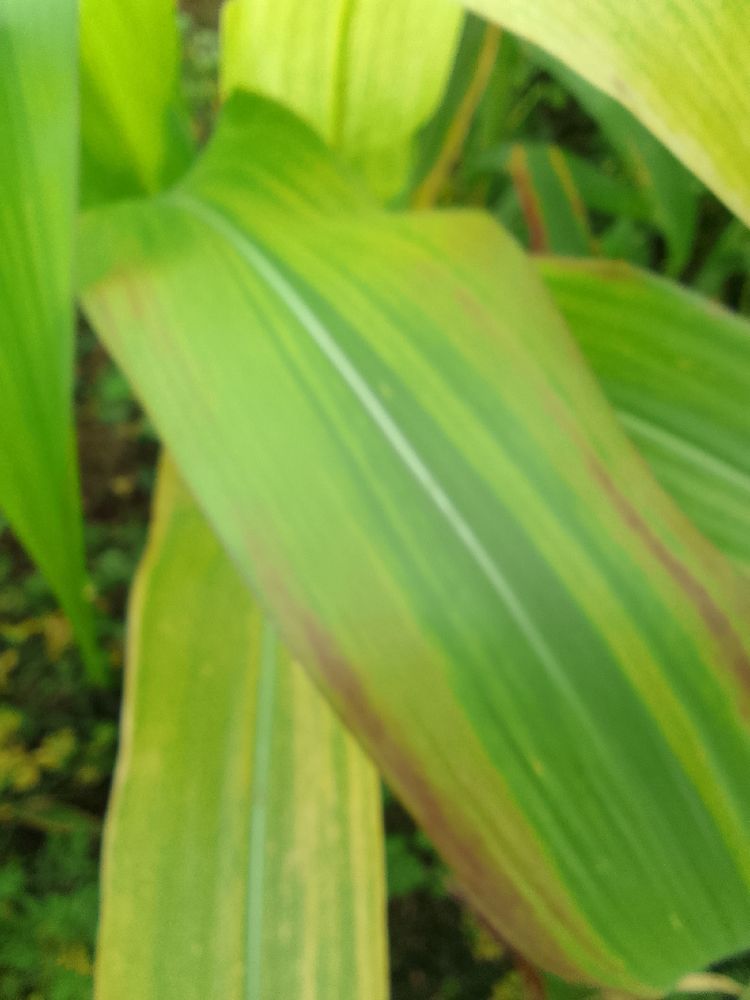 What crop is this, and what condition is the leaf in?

maize, maize lethal necrosis
